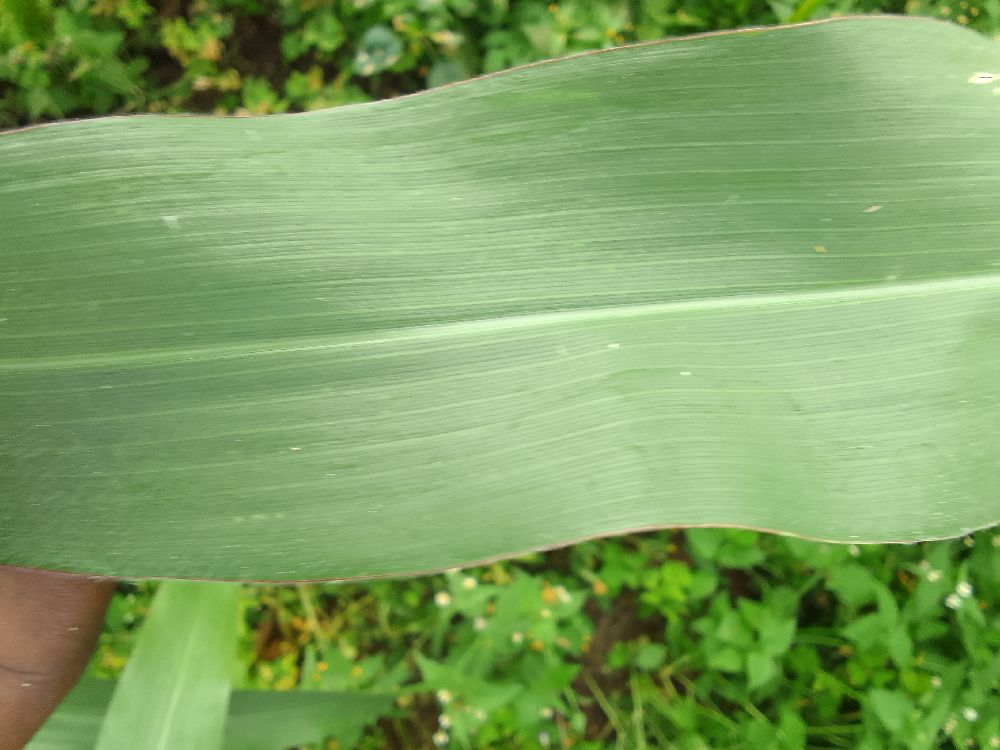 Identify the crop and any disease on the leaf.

maize, healthy
